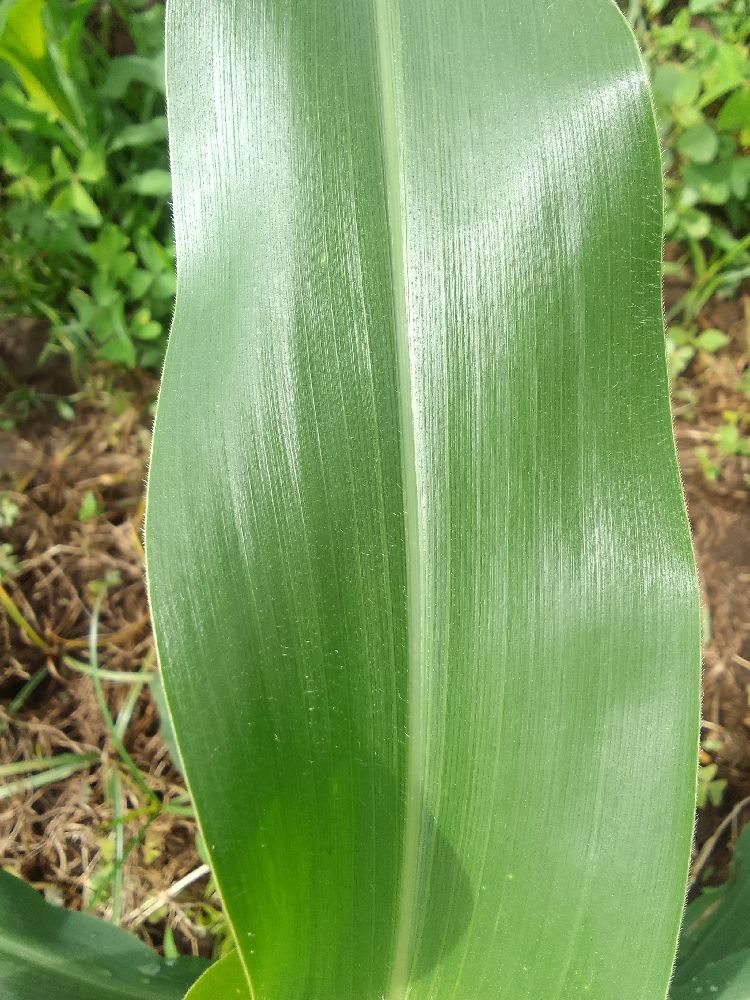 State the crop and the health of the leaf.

maize, healthy
